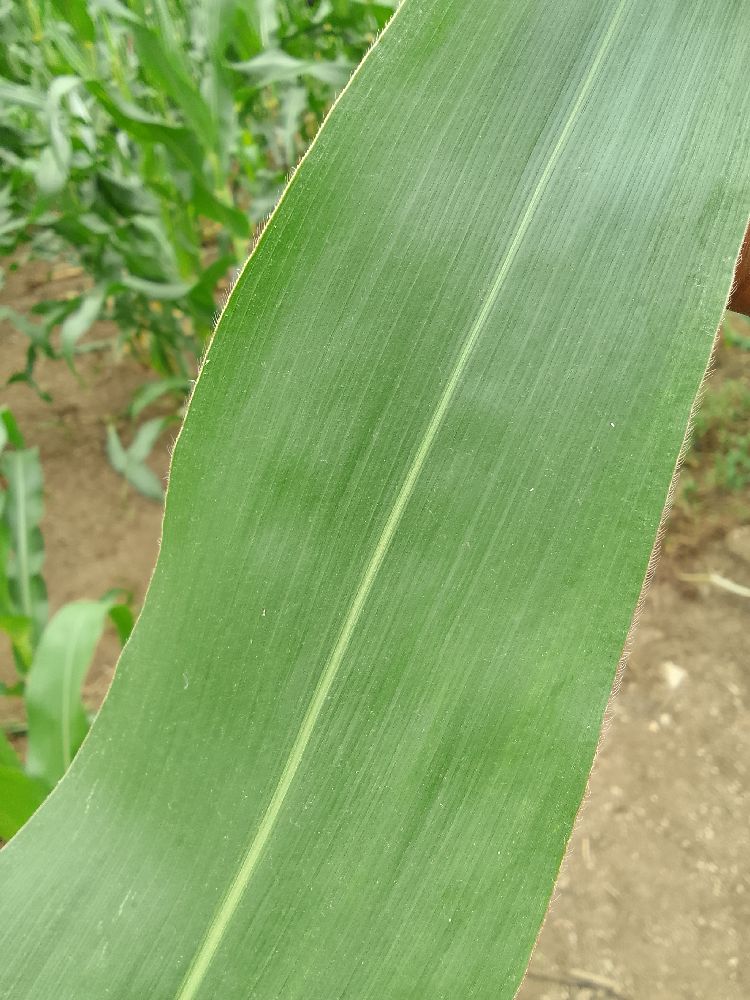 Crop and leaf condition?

maize, healthy
